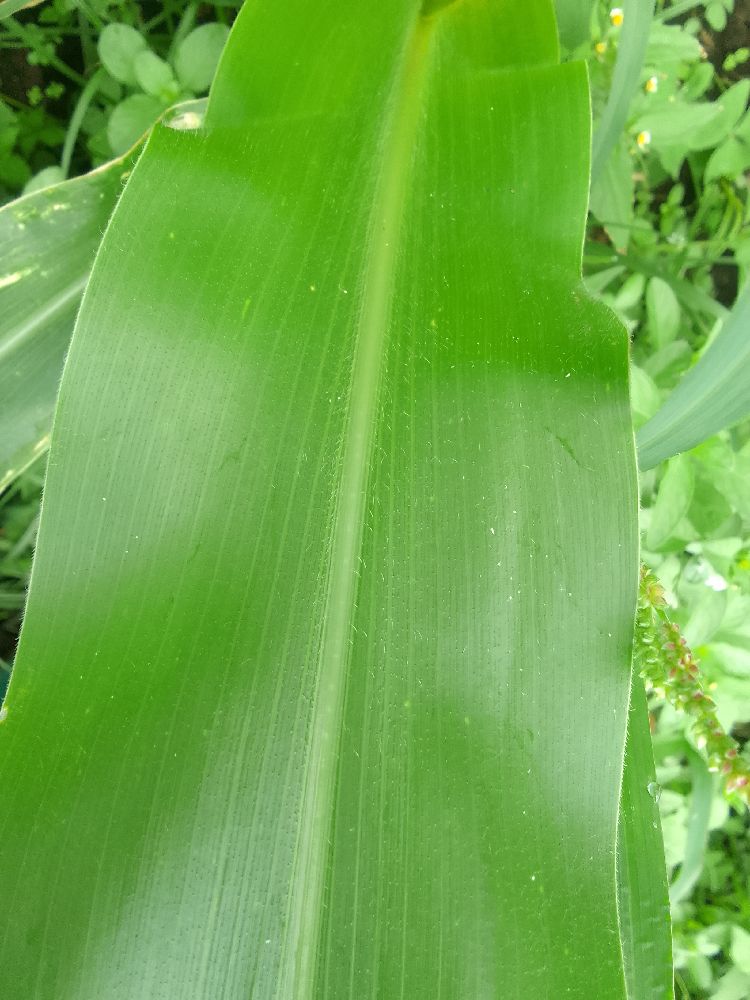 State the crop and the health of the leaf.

maize, healthy
